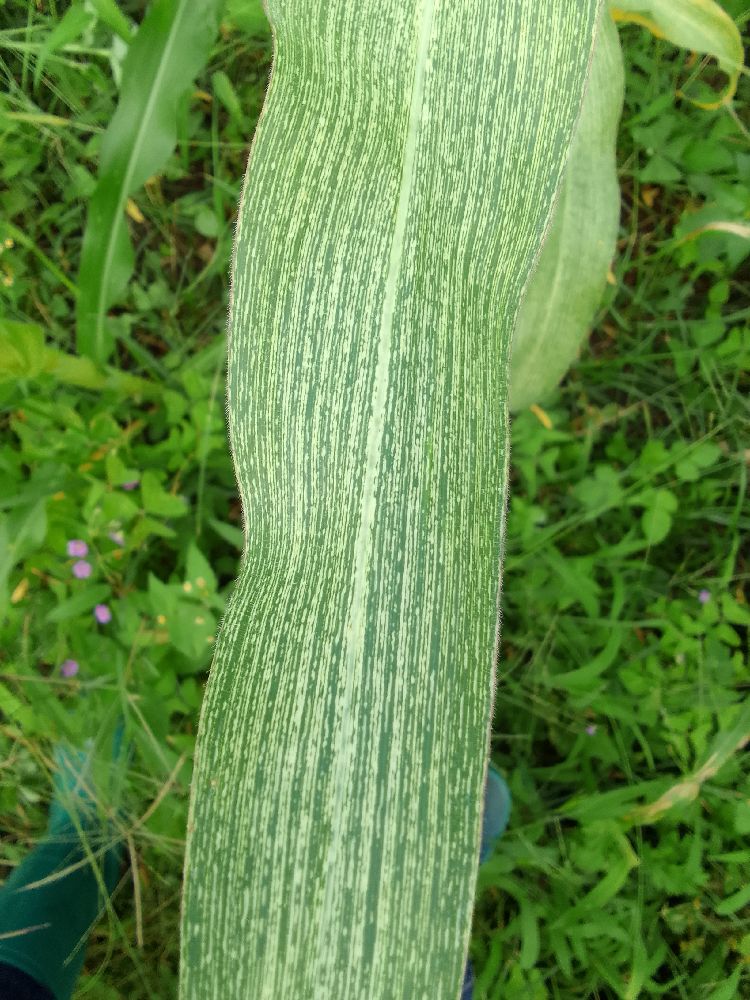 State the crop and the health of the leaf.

maize, maize streak virus
